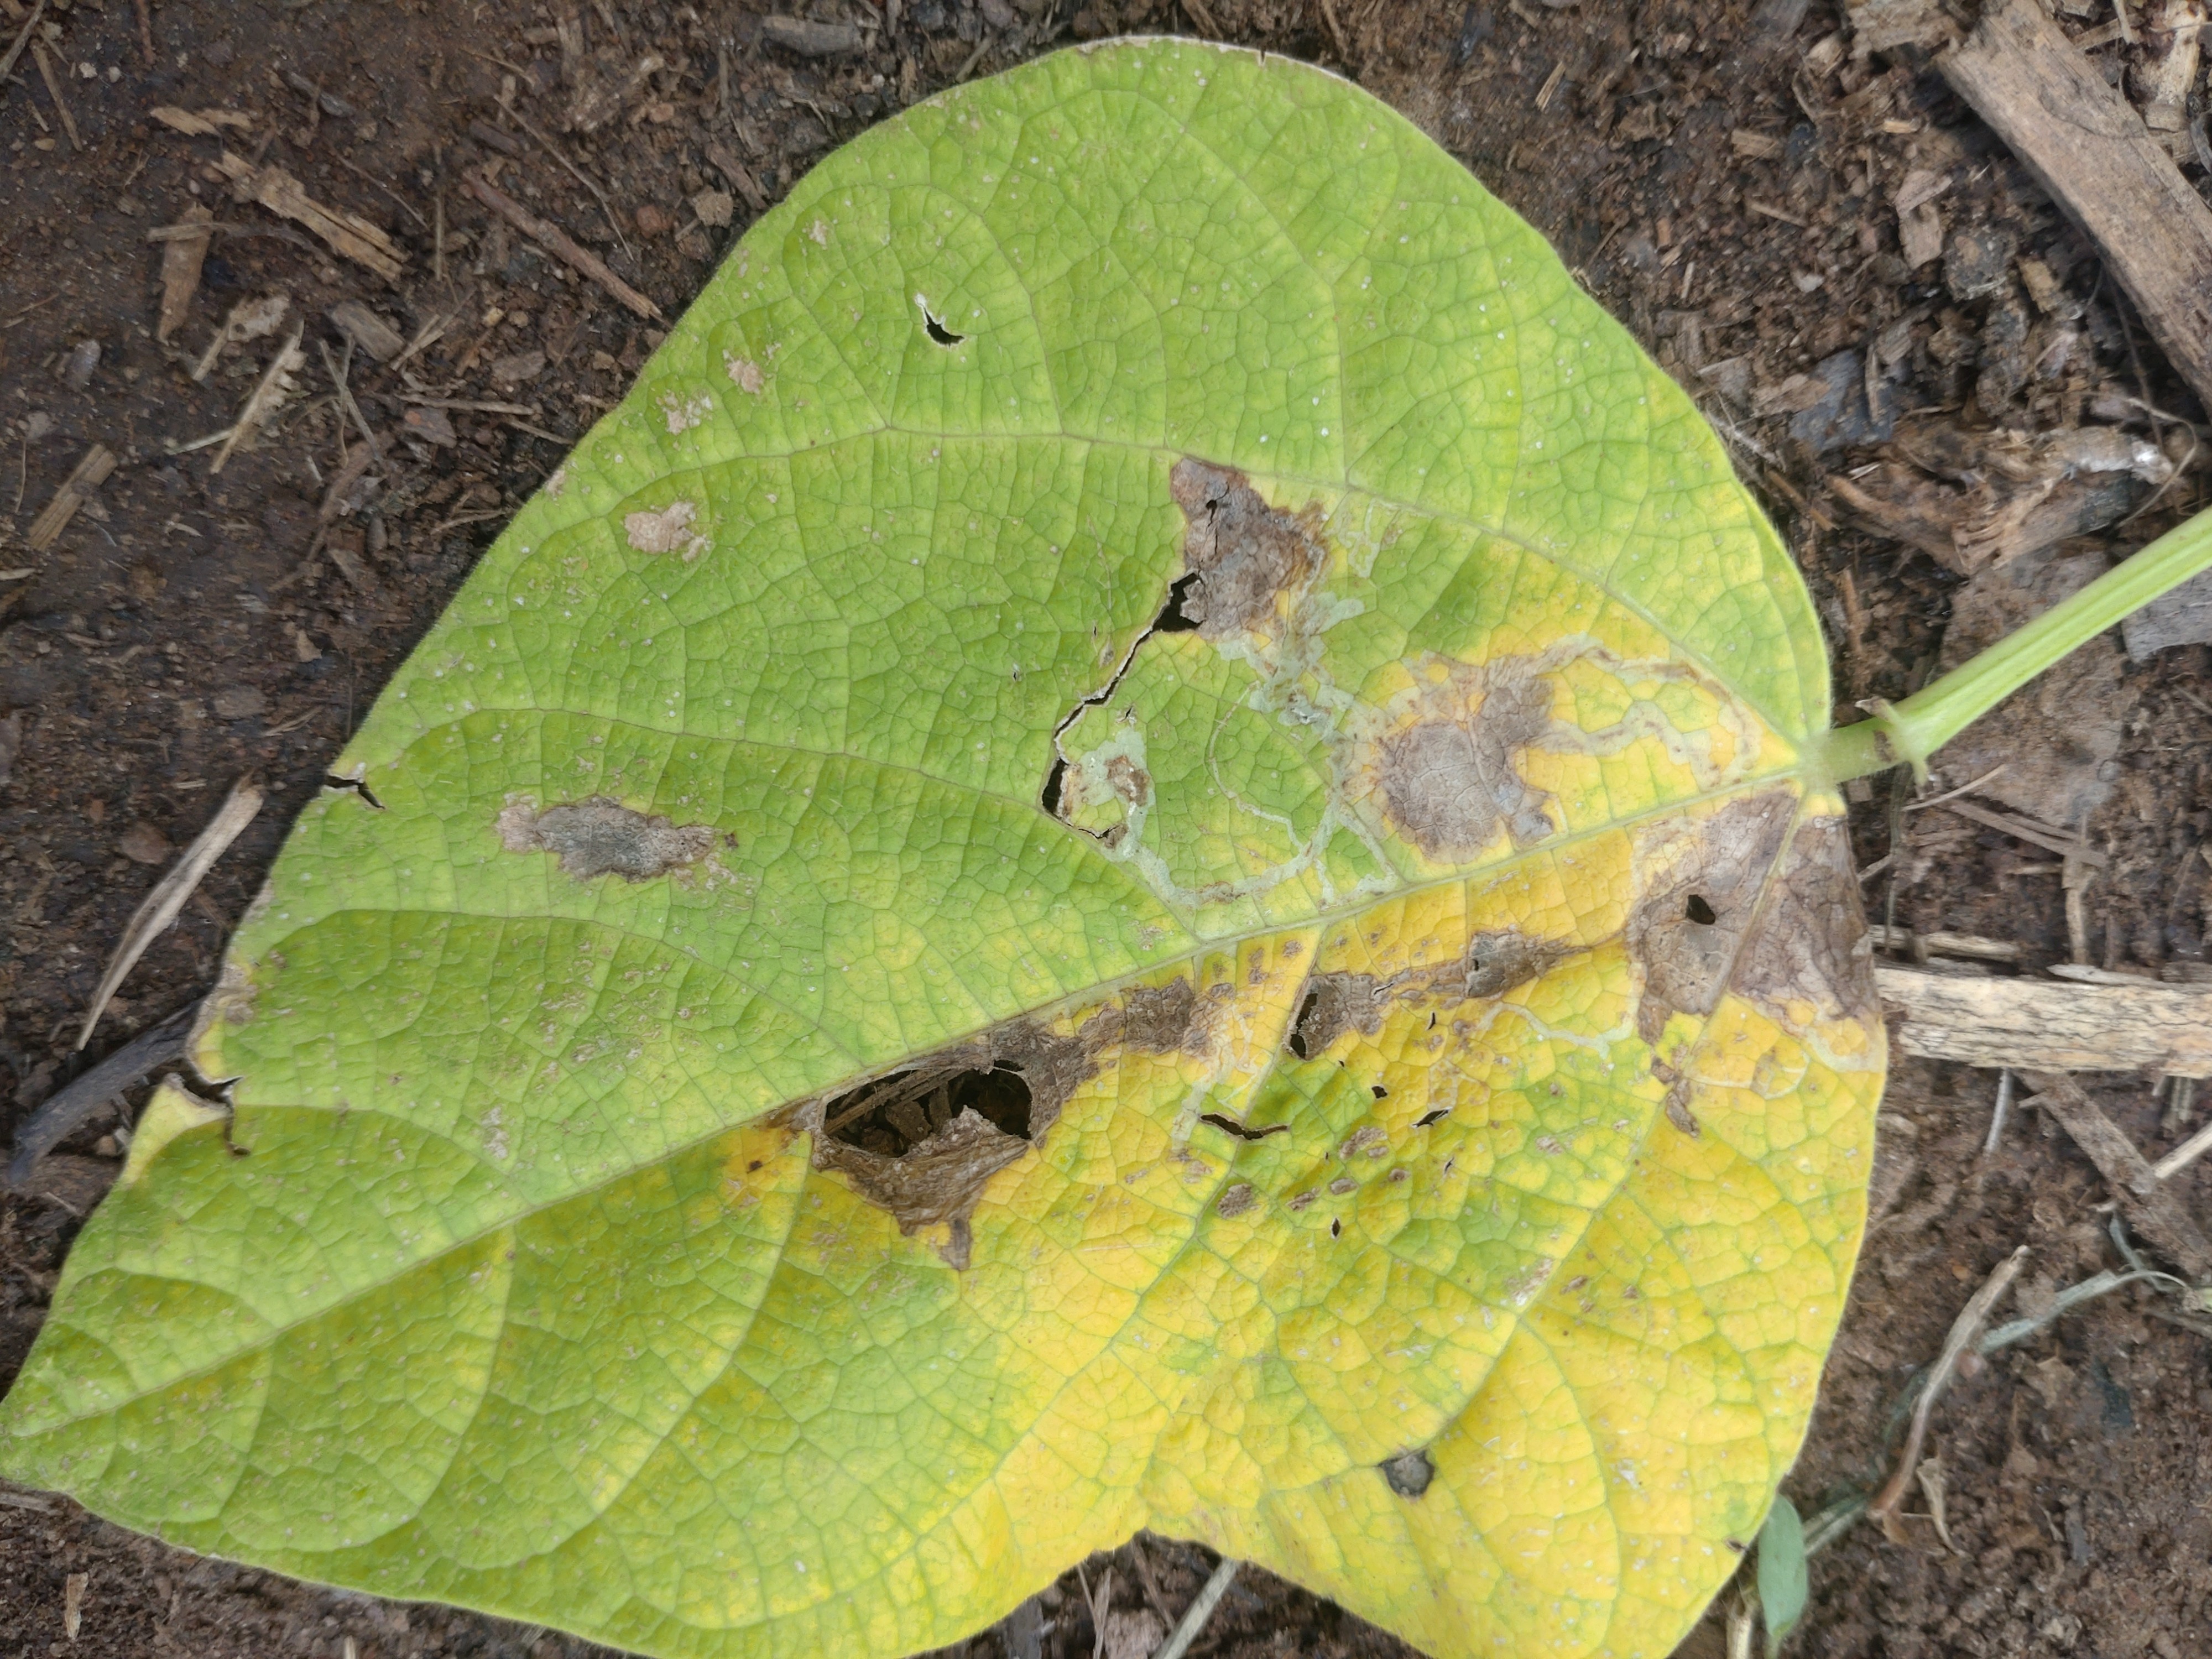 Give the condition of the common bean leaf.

anthracnose
